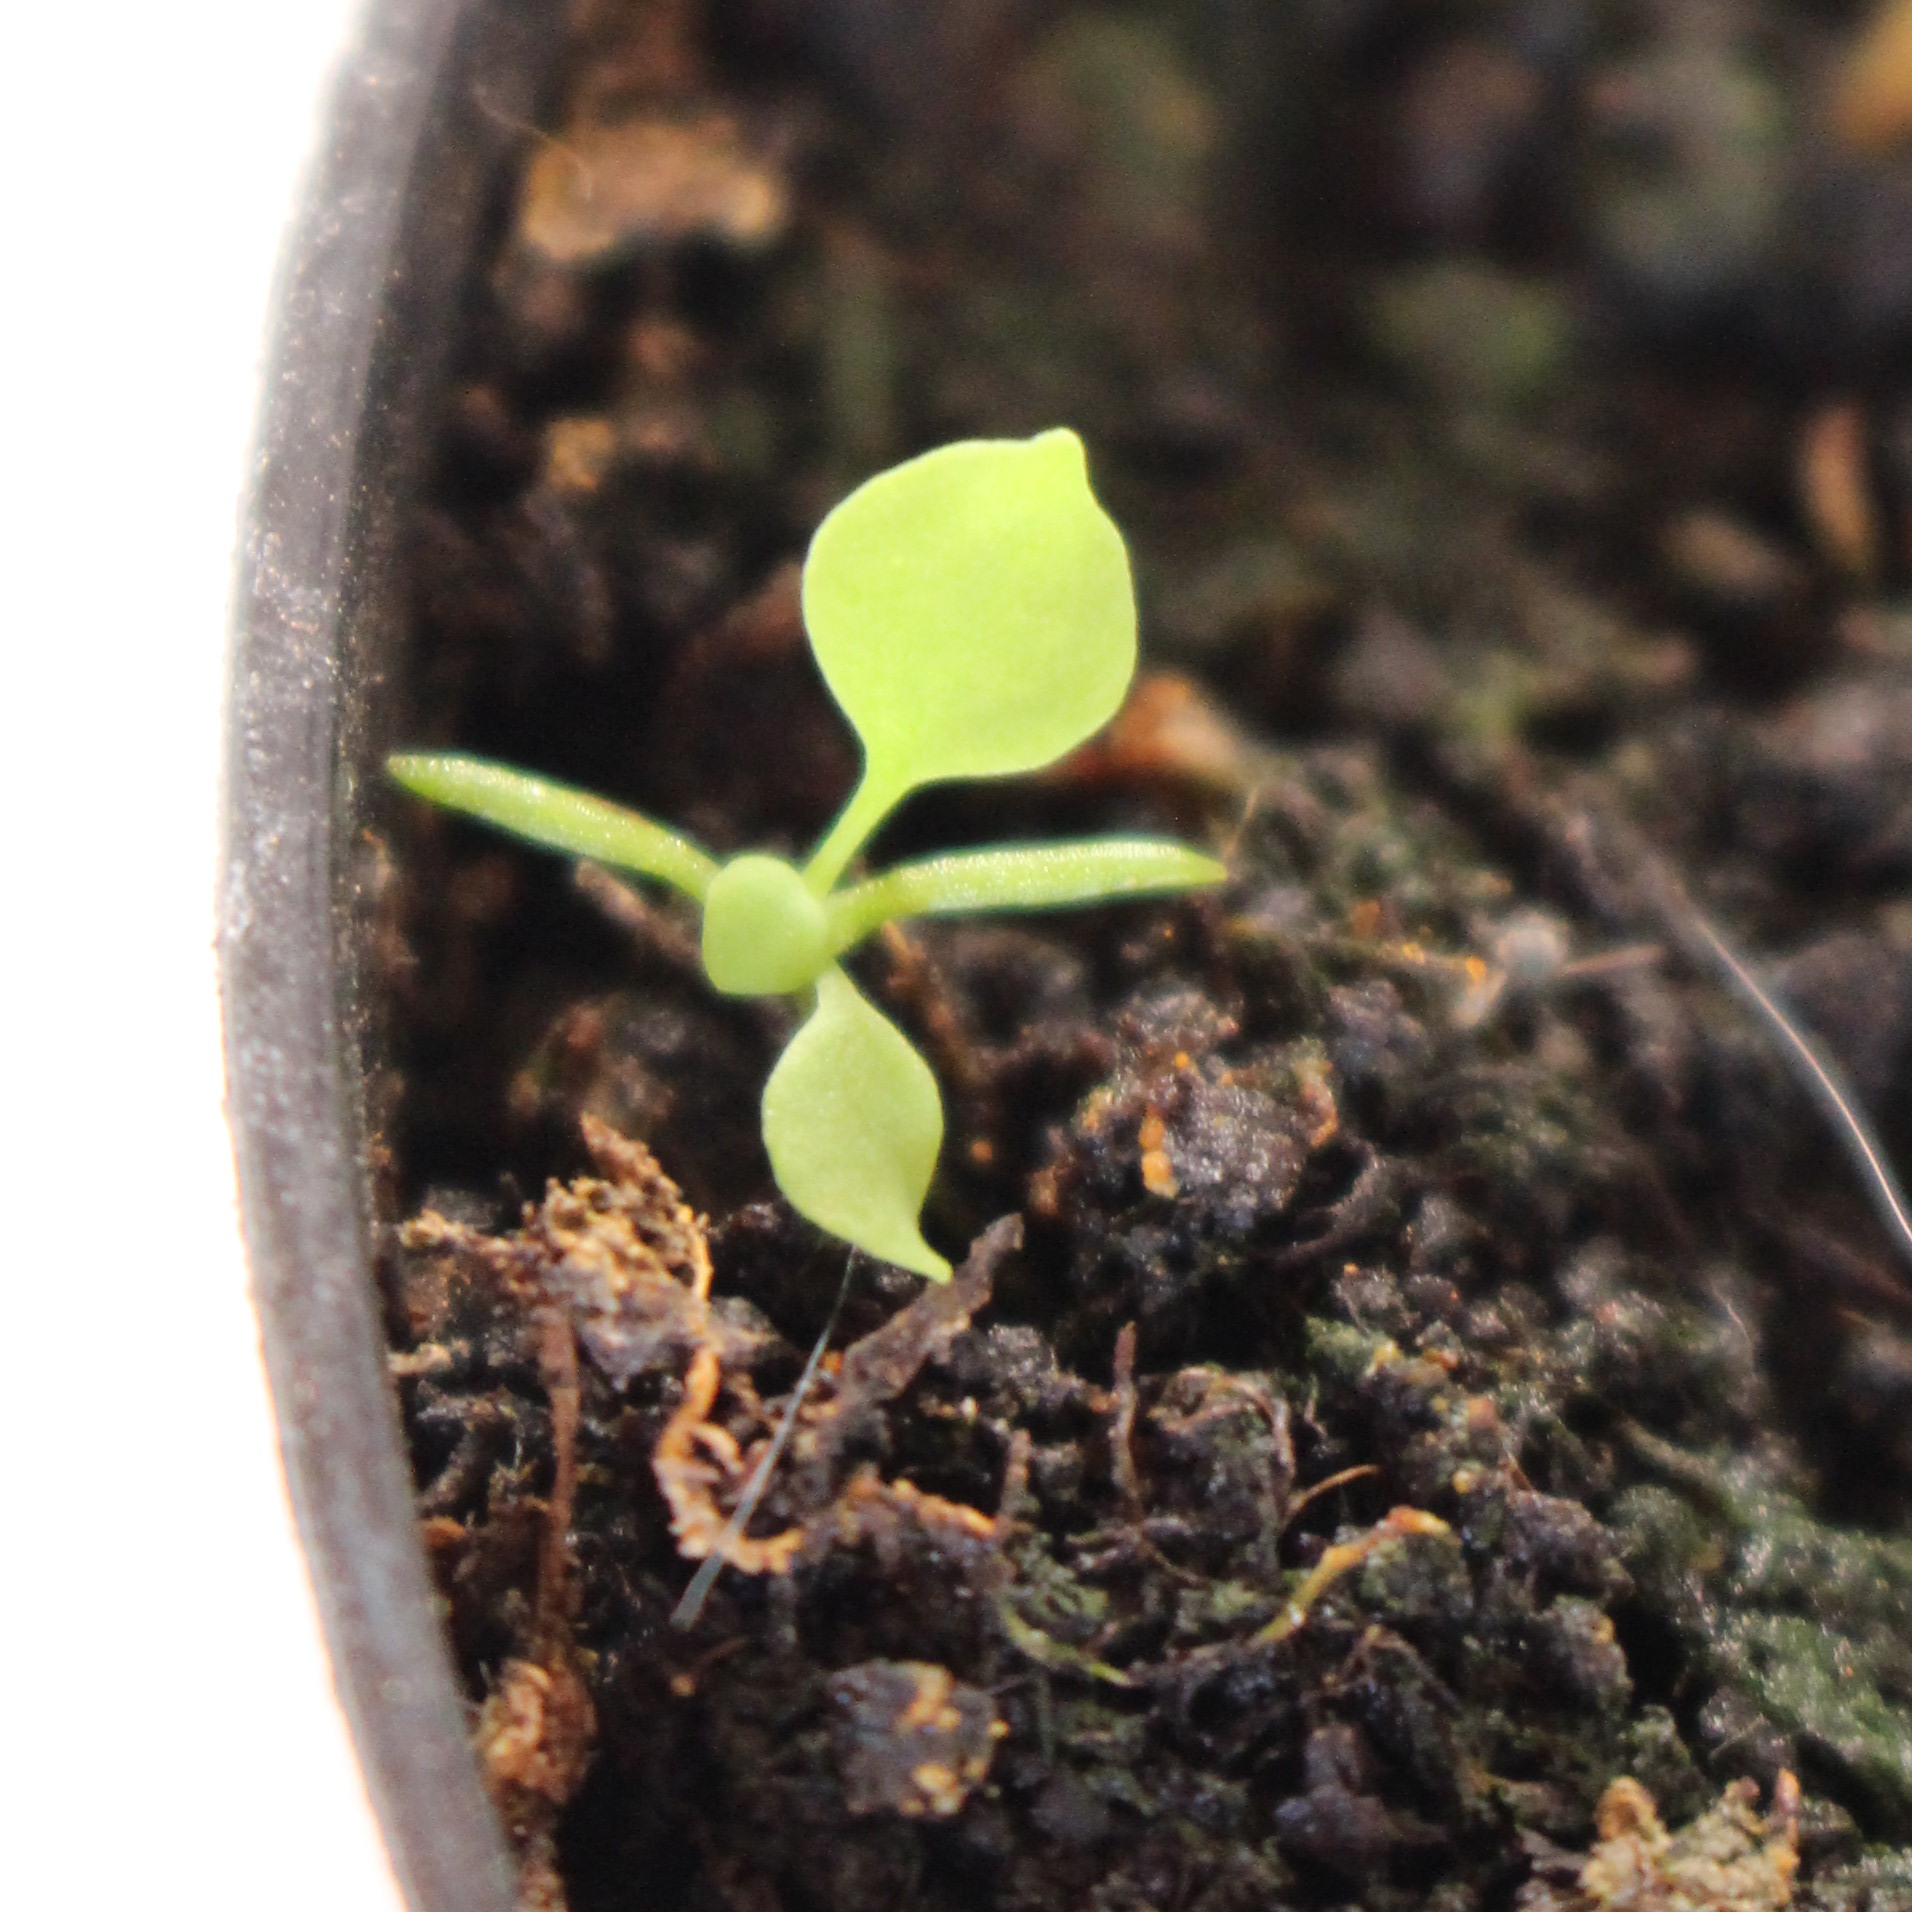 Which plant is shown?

Papaver rhoeas
